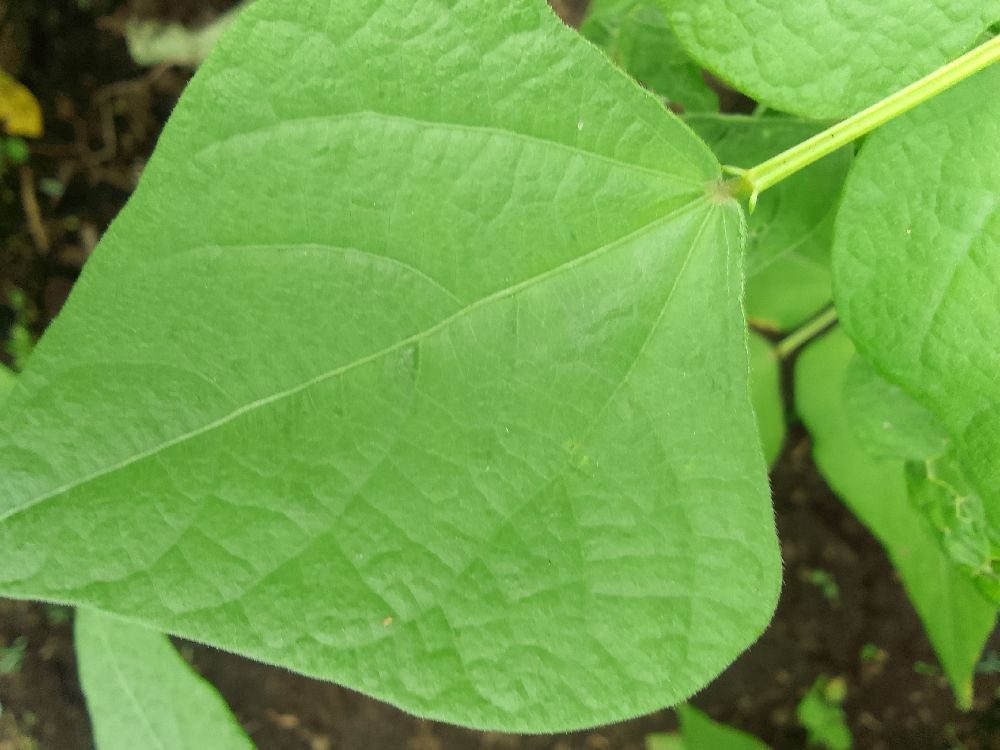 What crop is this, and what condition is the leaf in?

common bean, healthy
